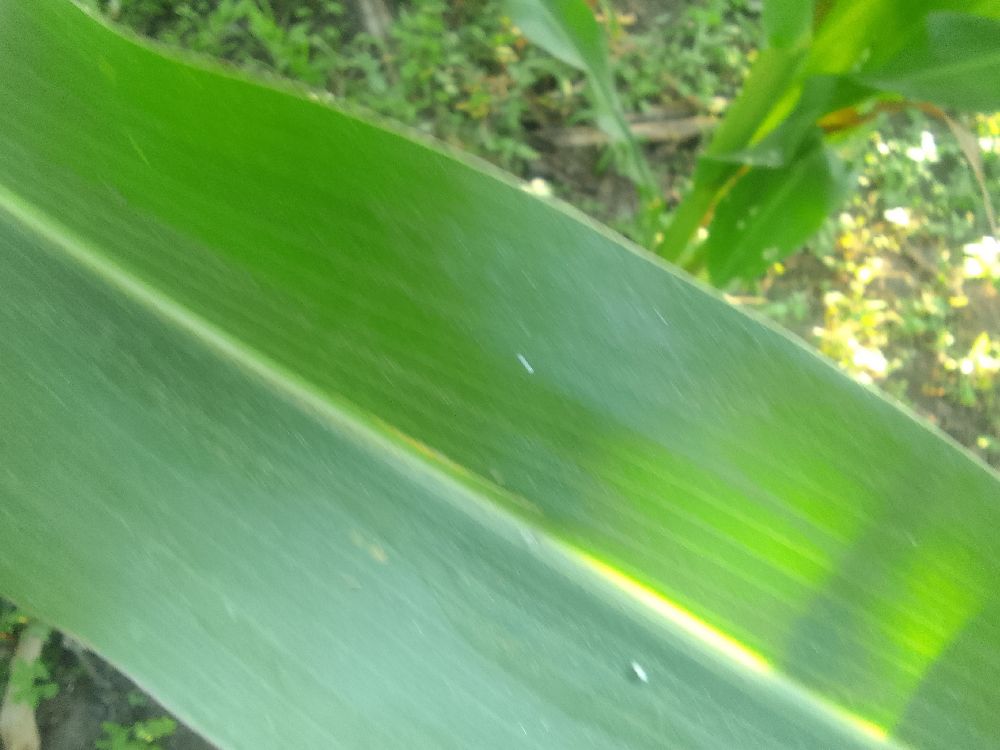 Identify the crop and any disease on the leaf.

maize, healthy
